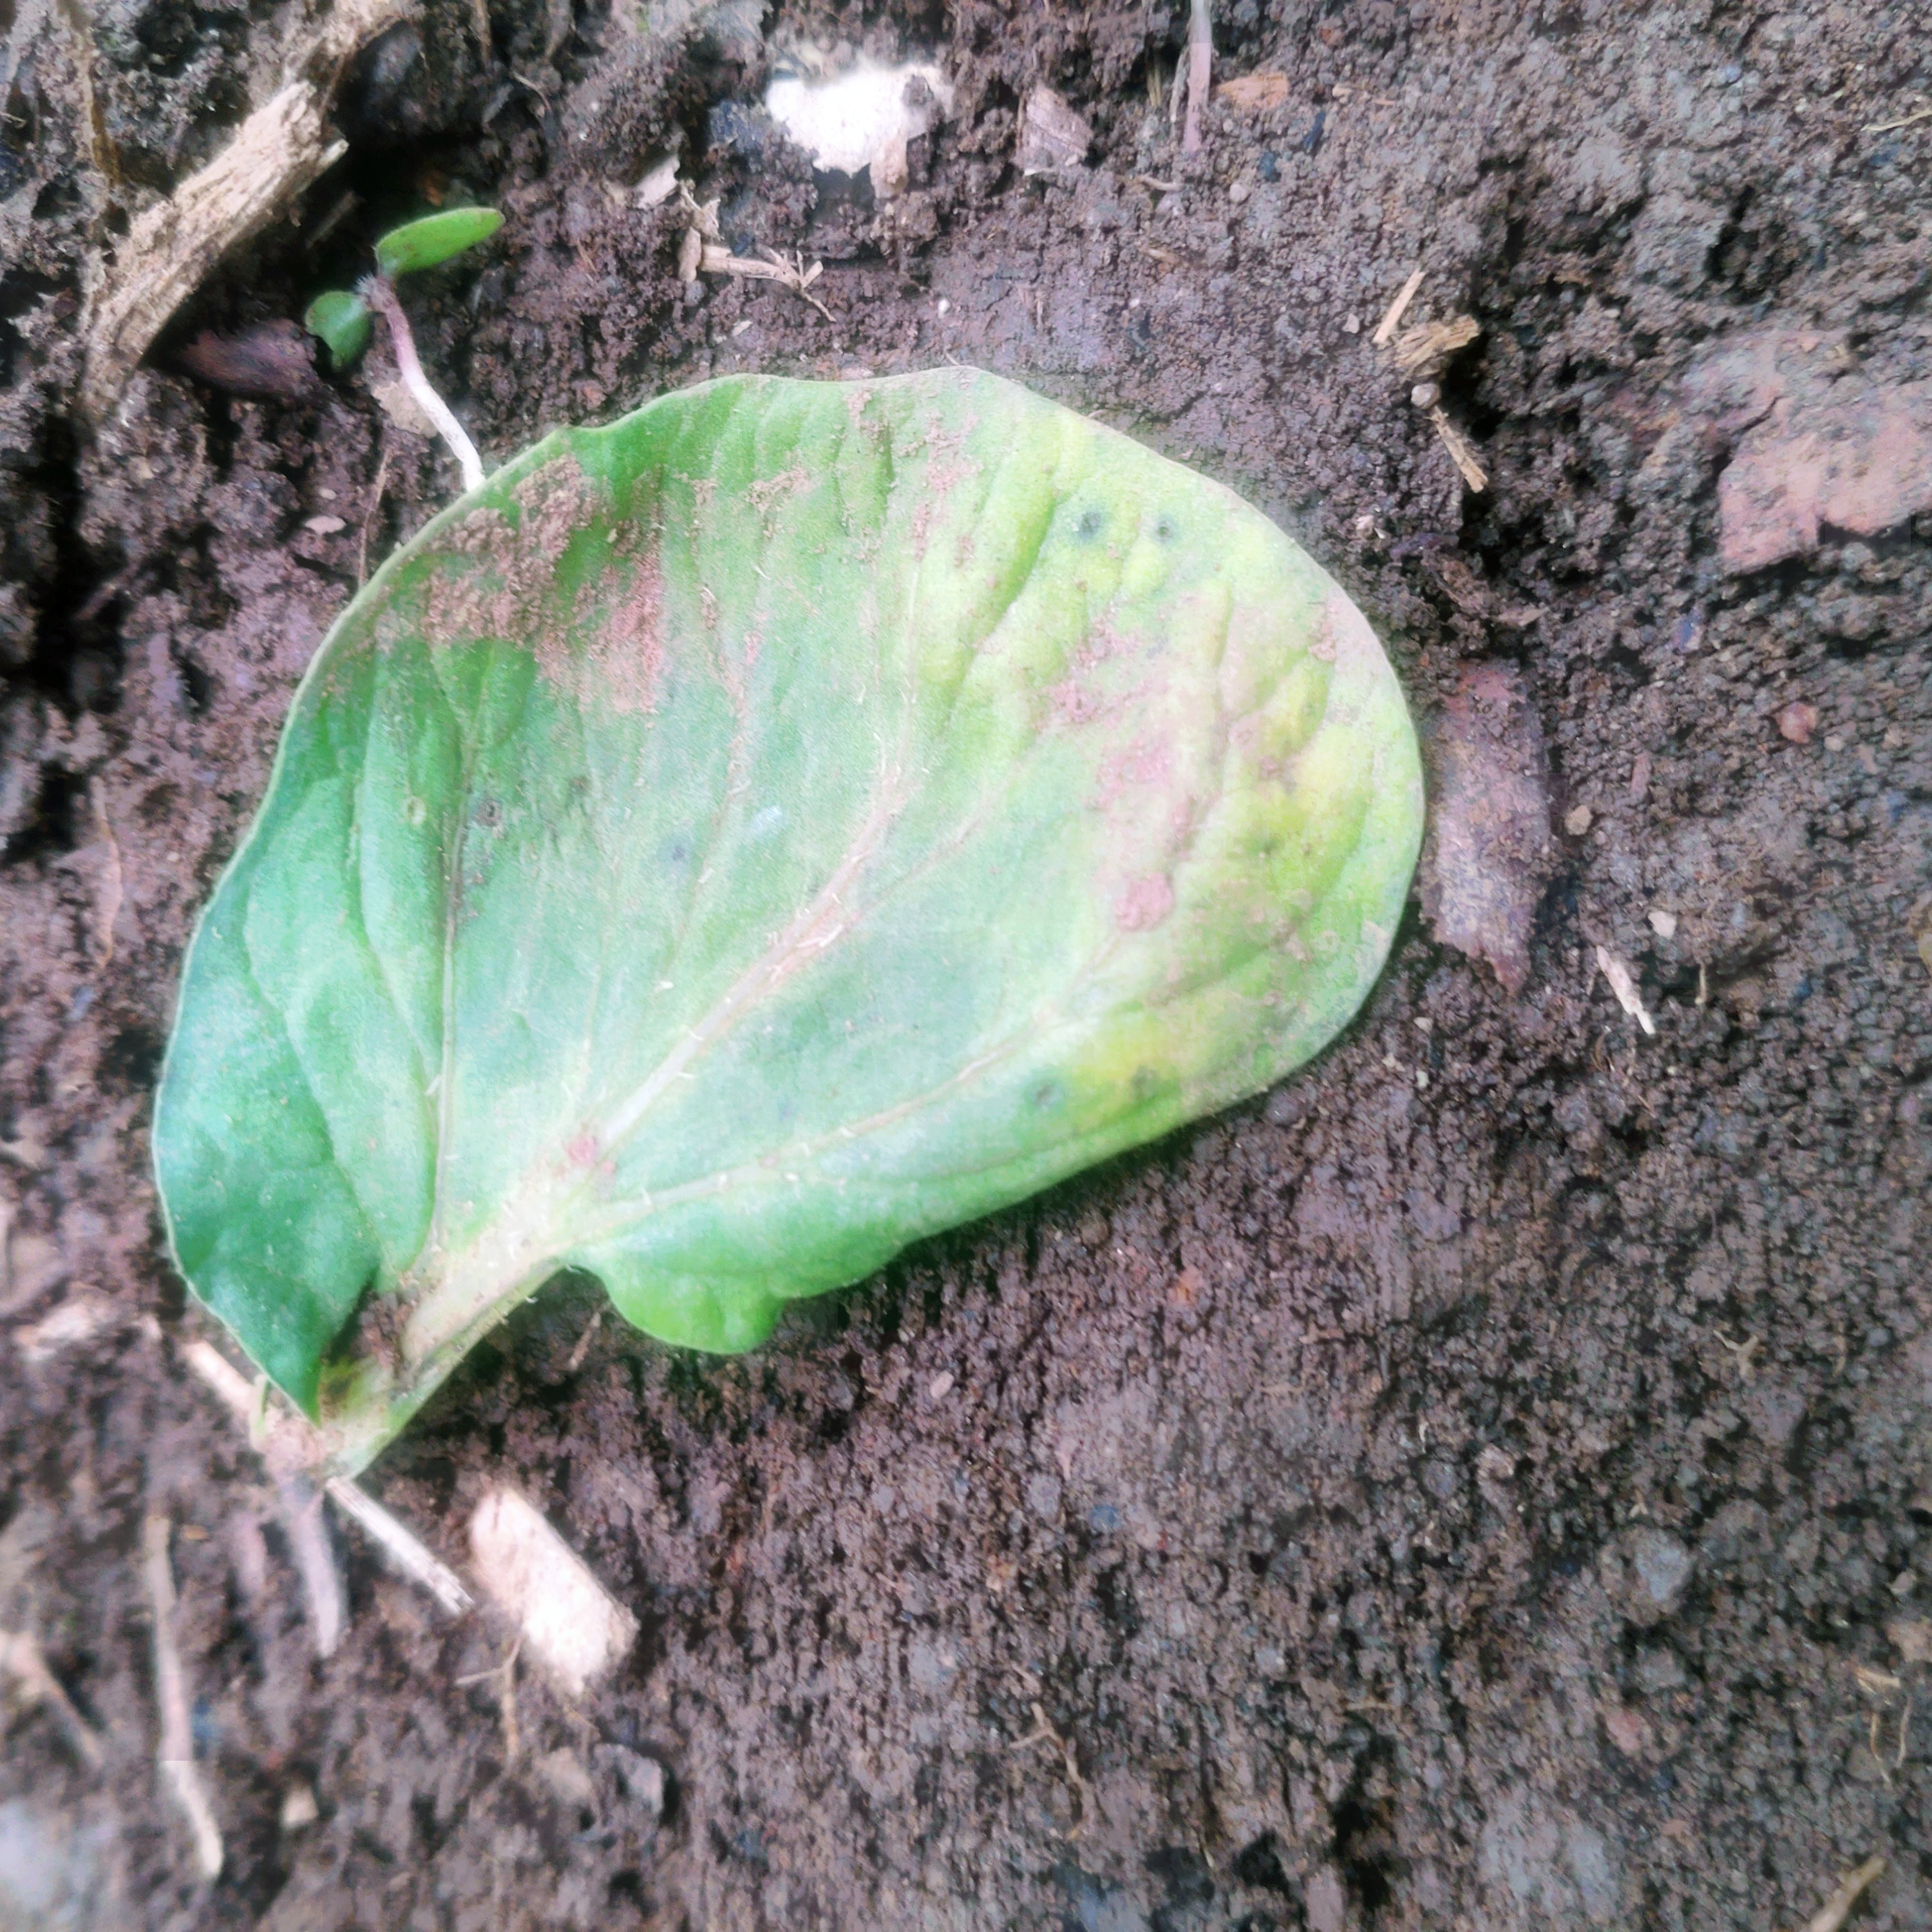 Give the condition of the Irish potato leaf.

late blight
